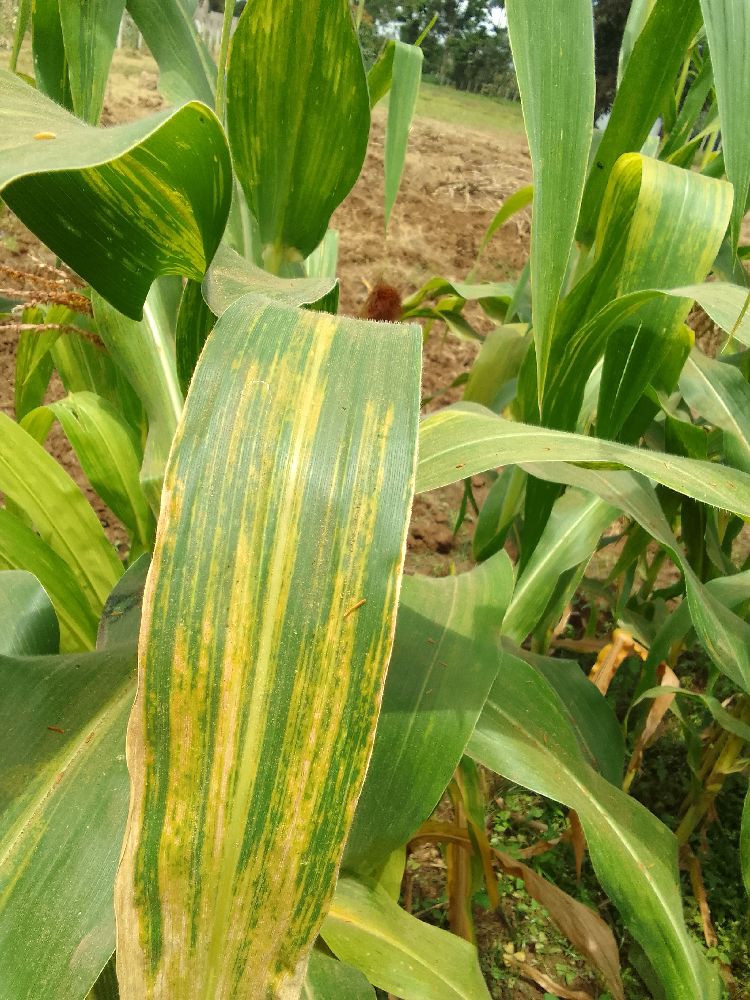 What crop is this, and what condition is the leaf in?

maize, maize lethal necrosis
